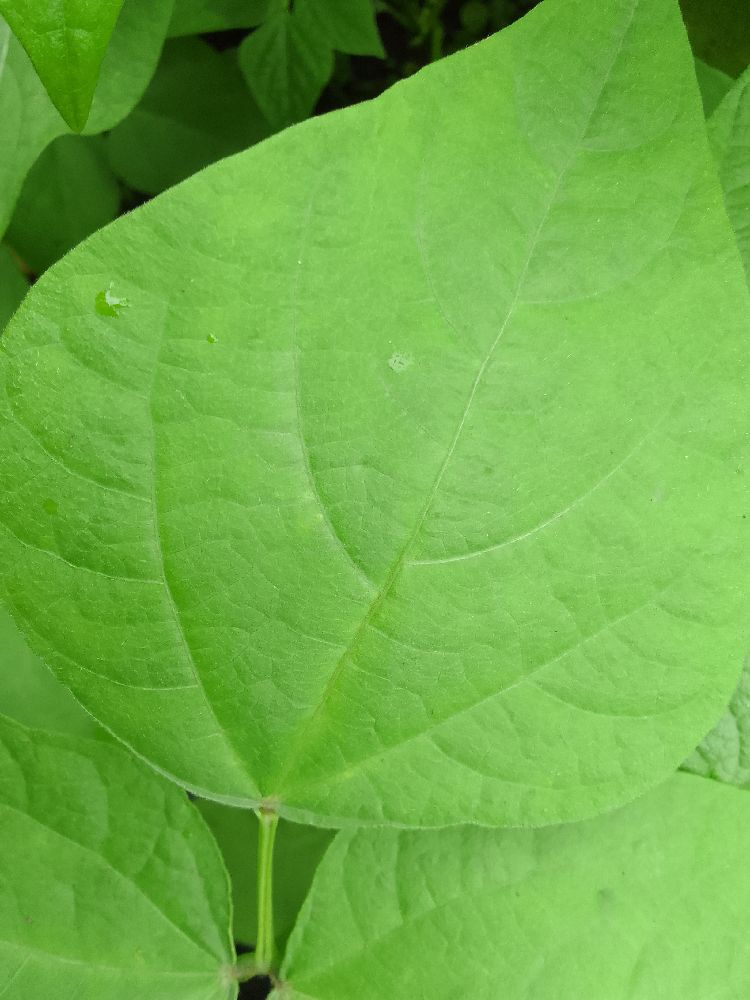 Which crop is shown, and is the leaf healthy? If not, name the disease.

maize, healthy
